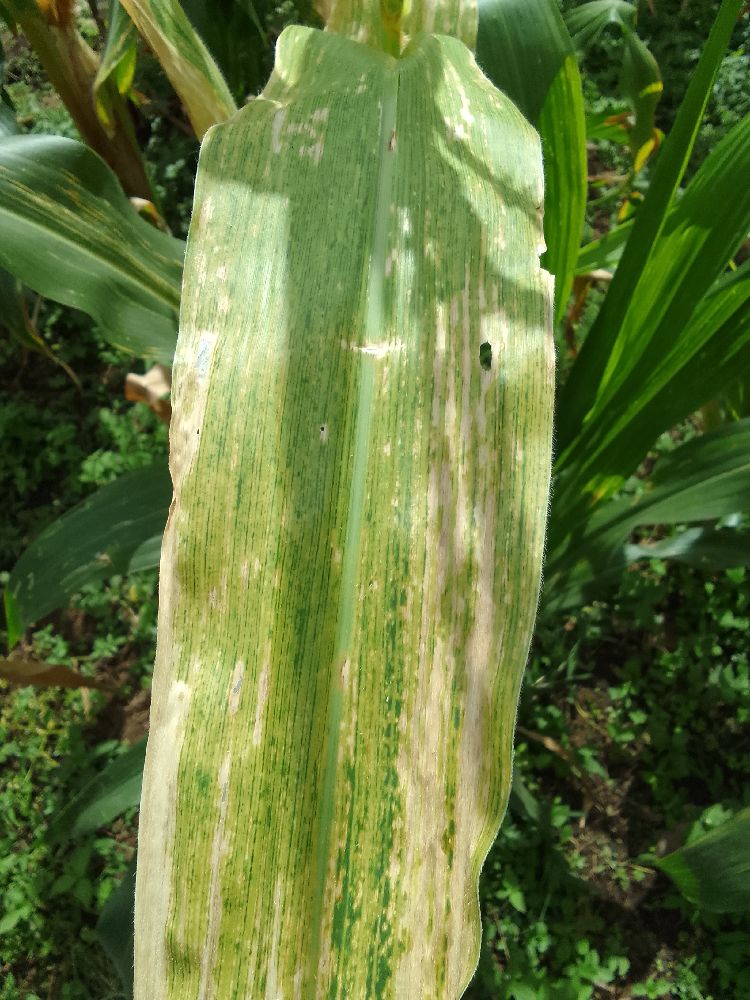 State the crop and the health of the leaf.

maize, maize lethal necrosis
